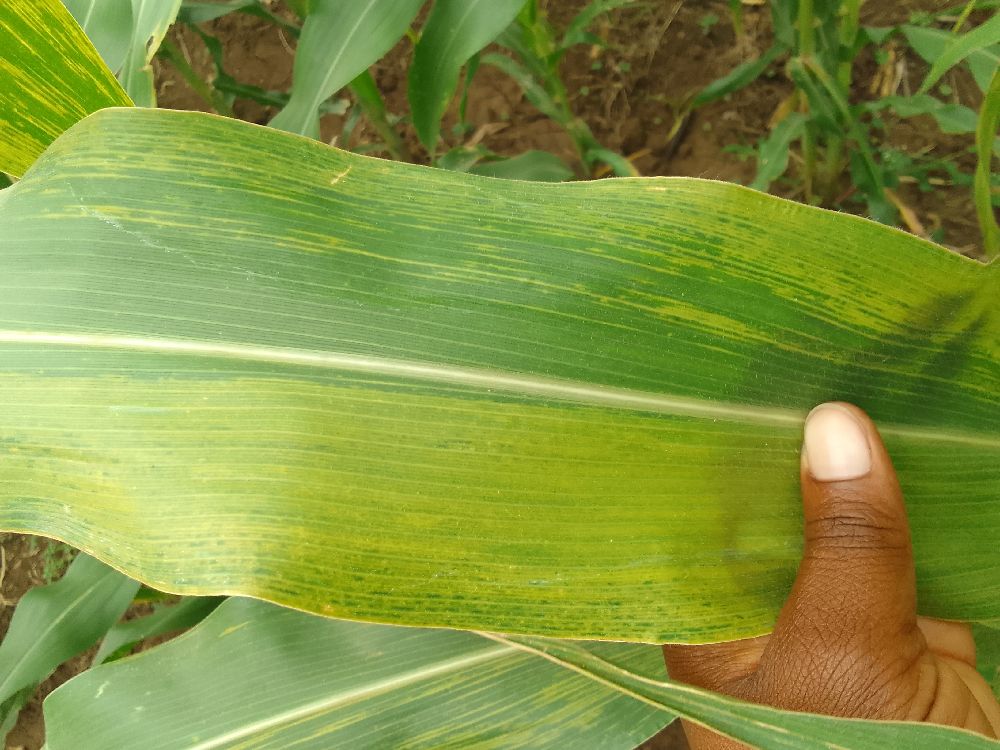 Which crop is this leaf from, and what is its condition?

maize, maize lethal necrosis
